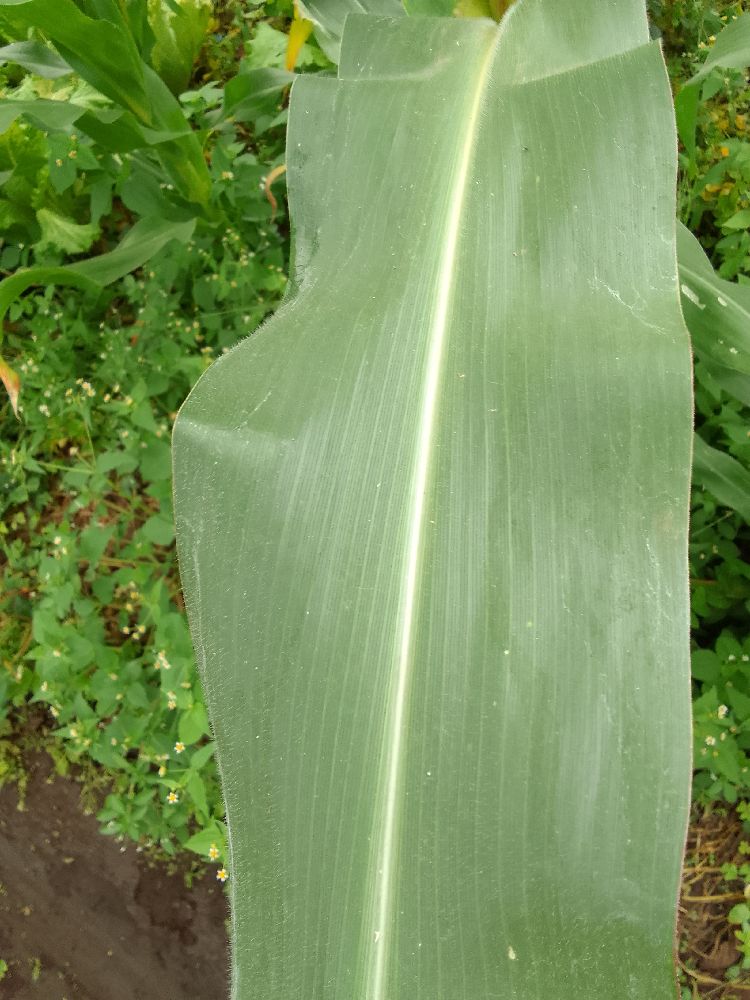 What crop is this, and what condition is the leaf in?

maize, healthy
